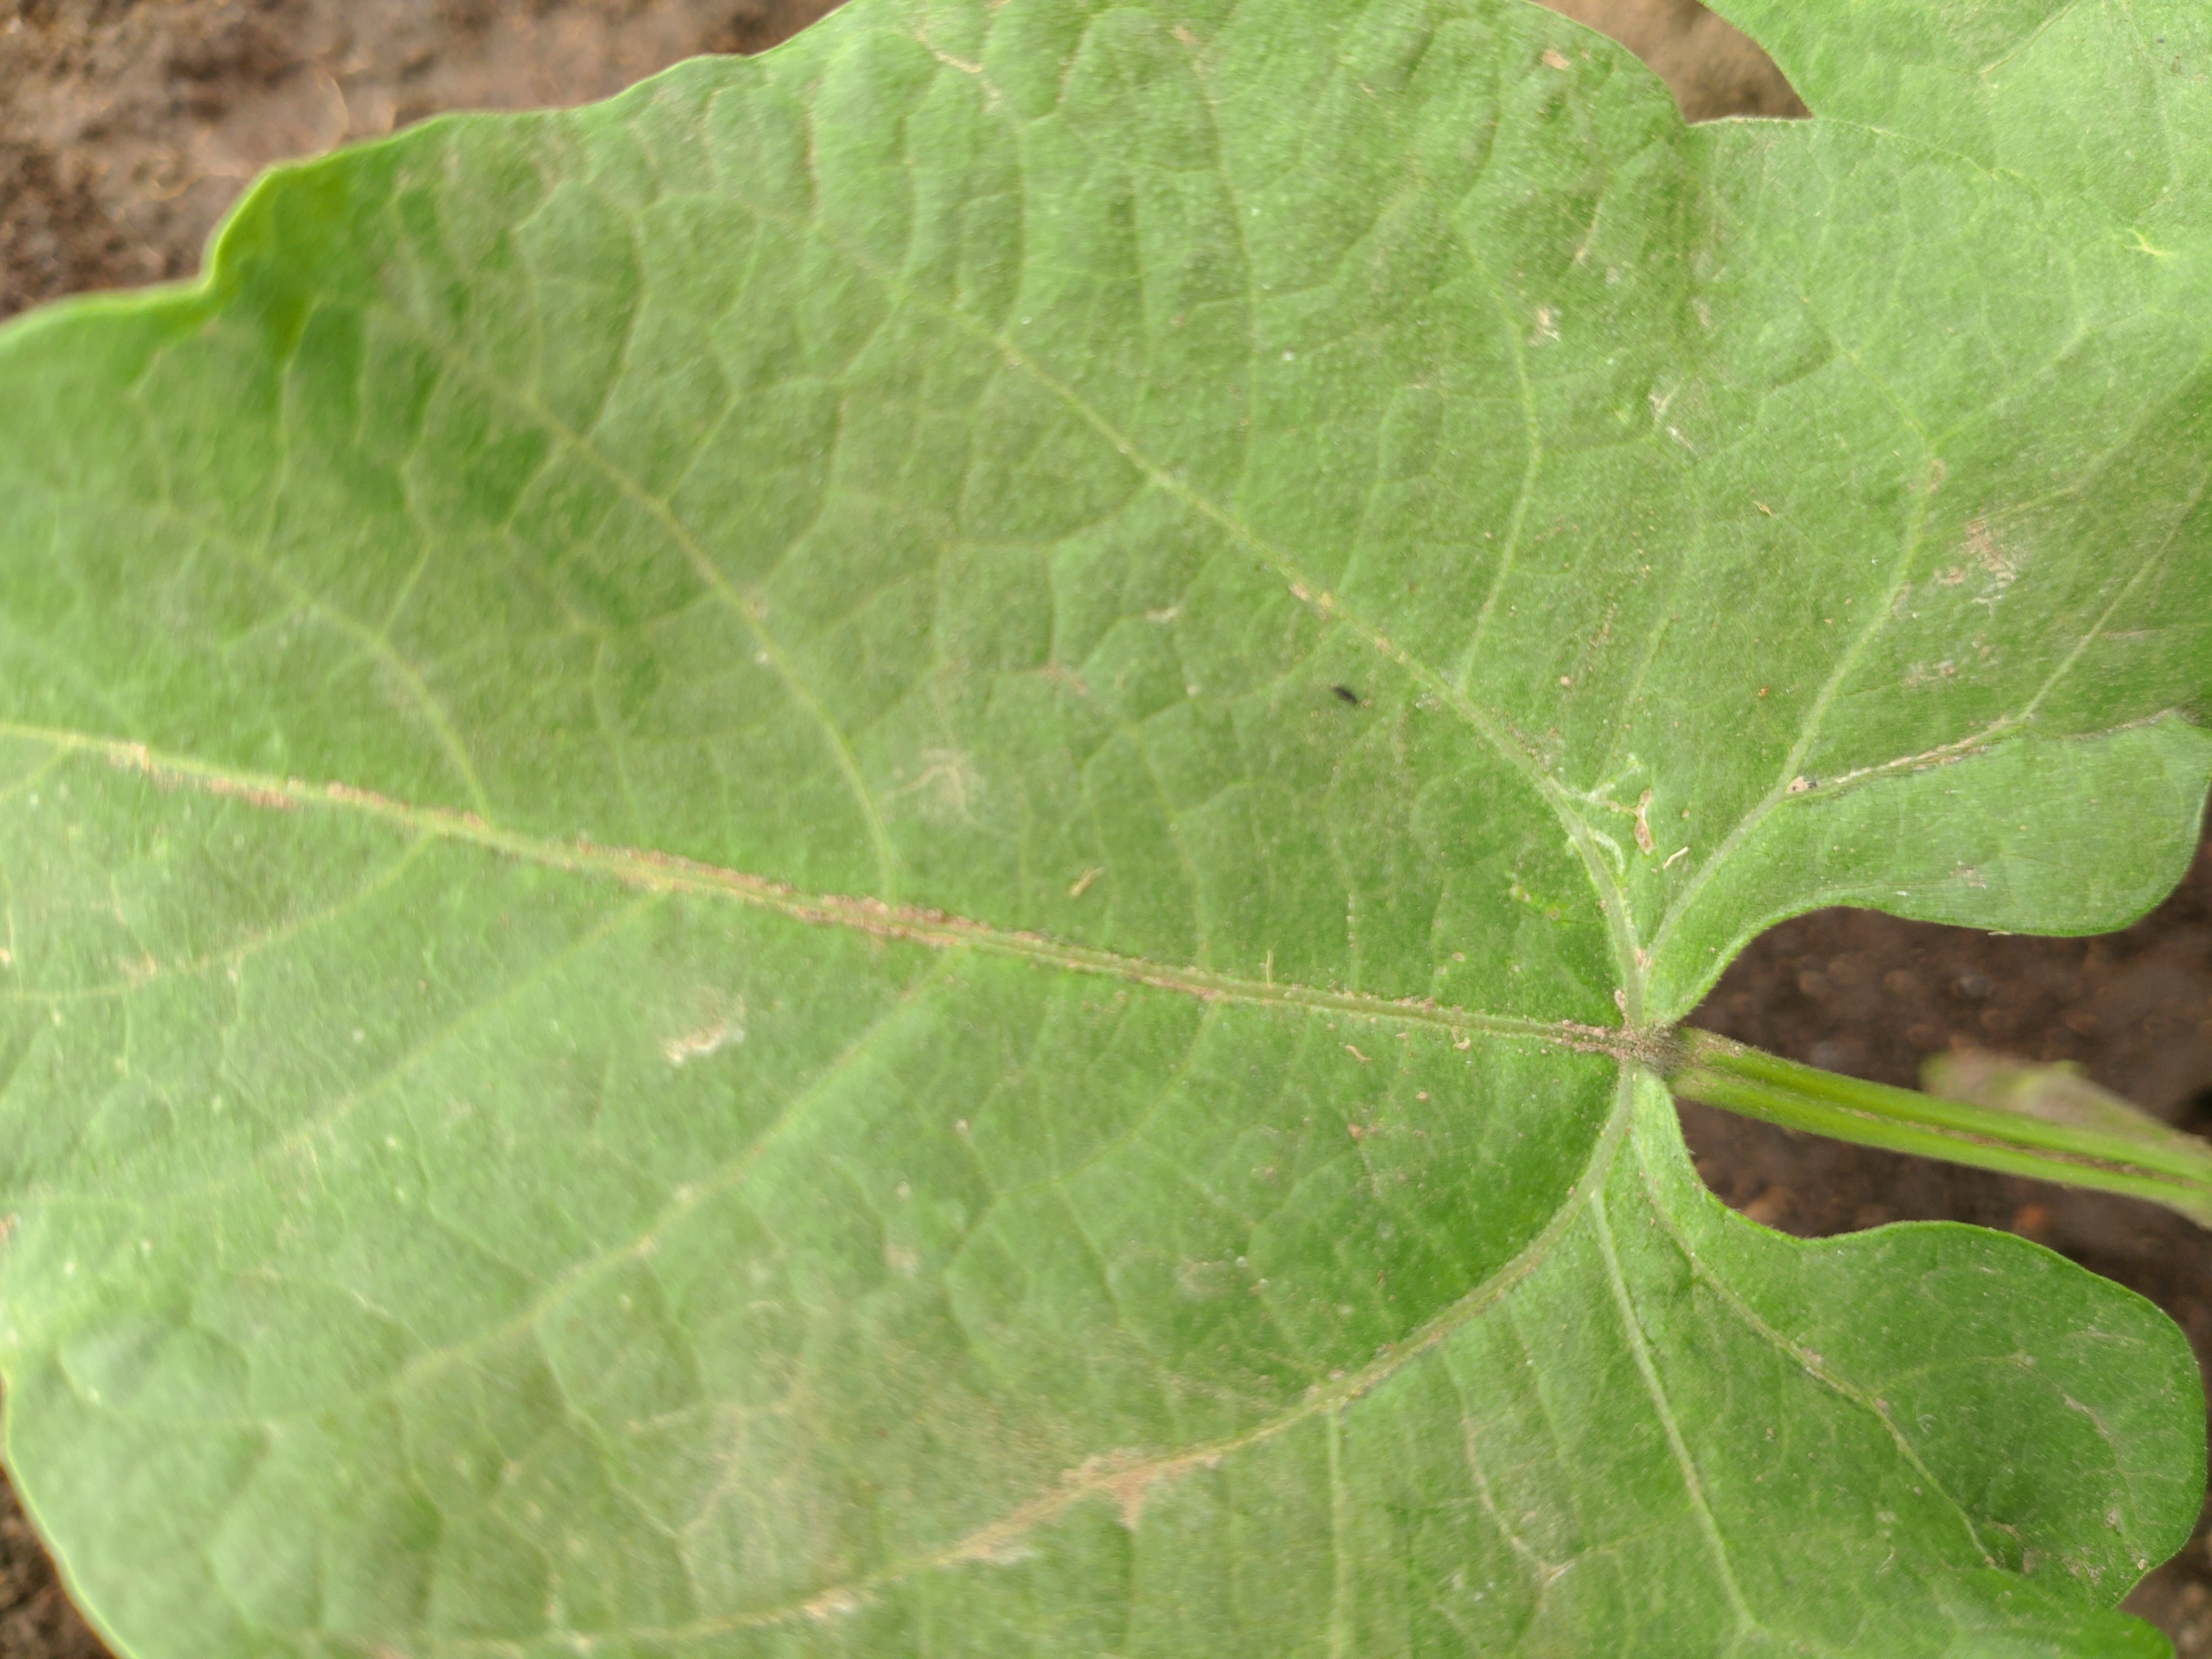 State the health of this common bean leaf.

healthy
